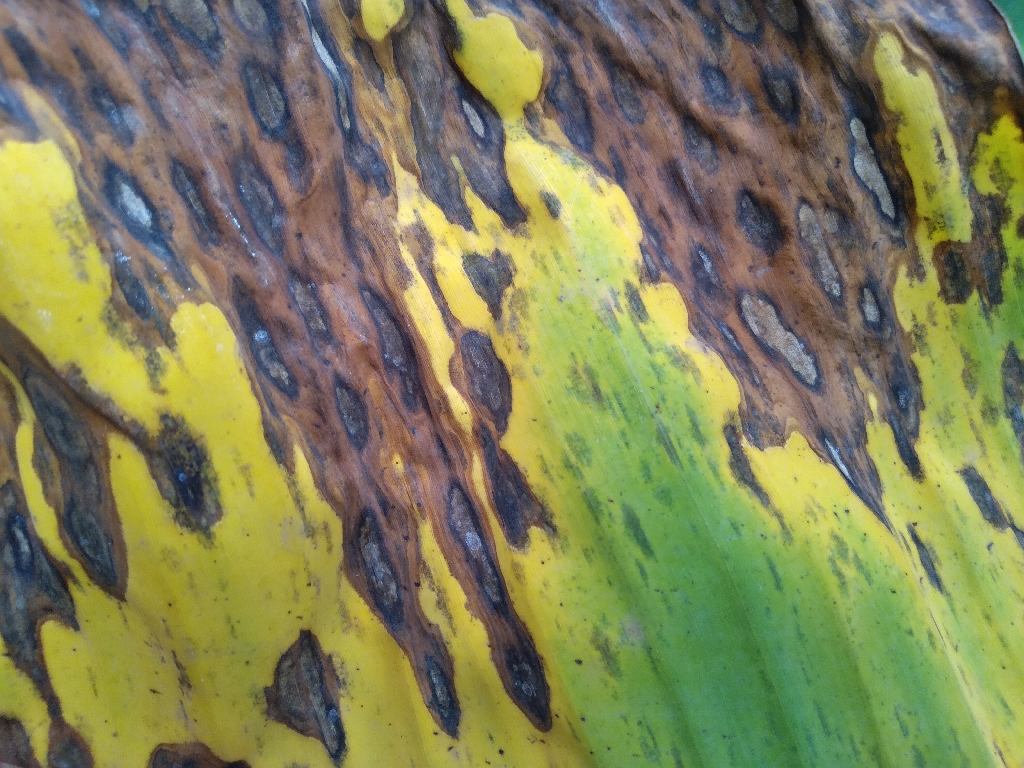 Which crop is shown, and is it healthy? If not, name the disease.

banana, black sigatoka
